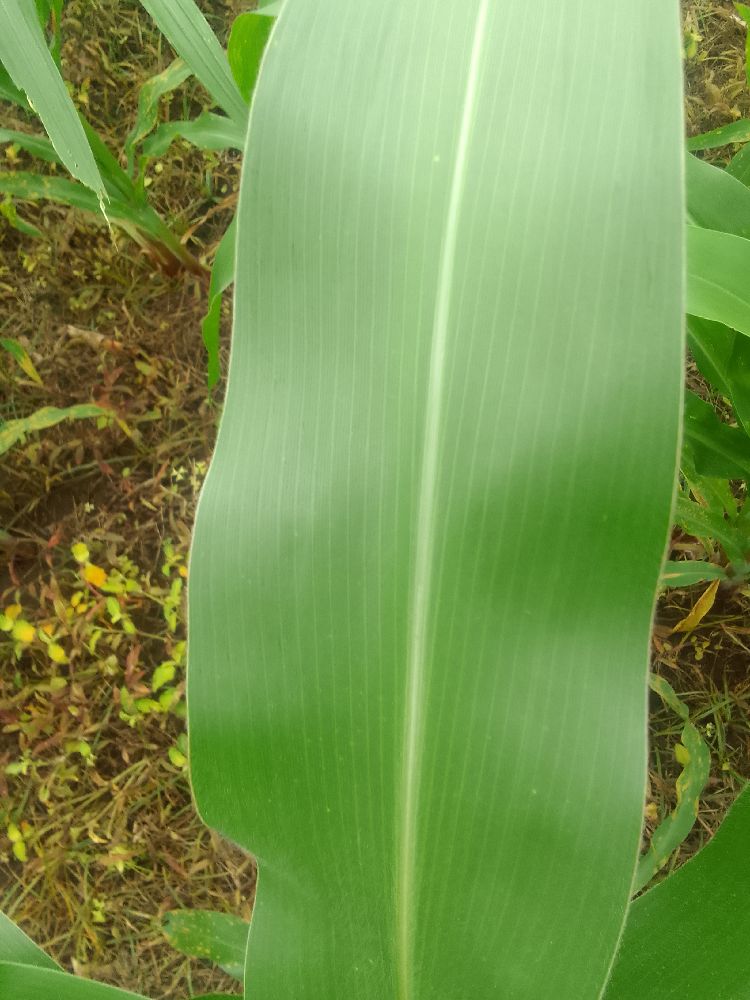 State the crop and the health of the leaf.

maize, healthy
